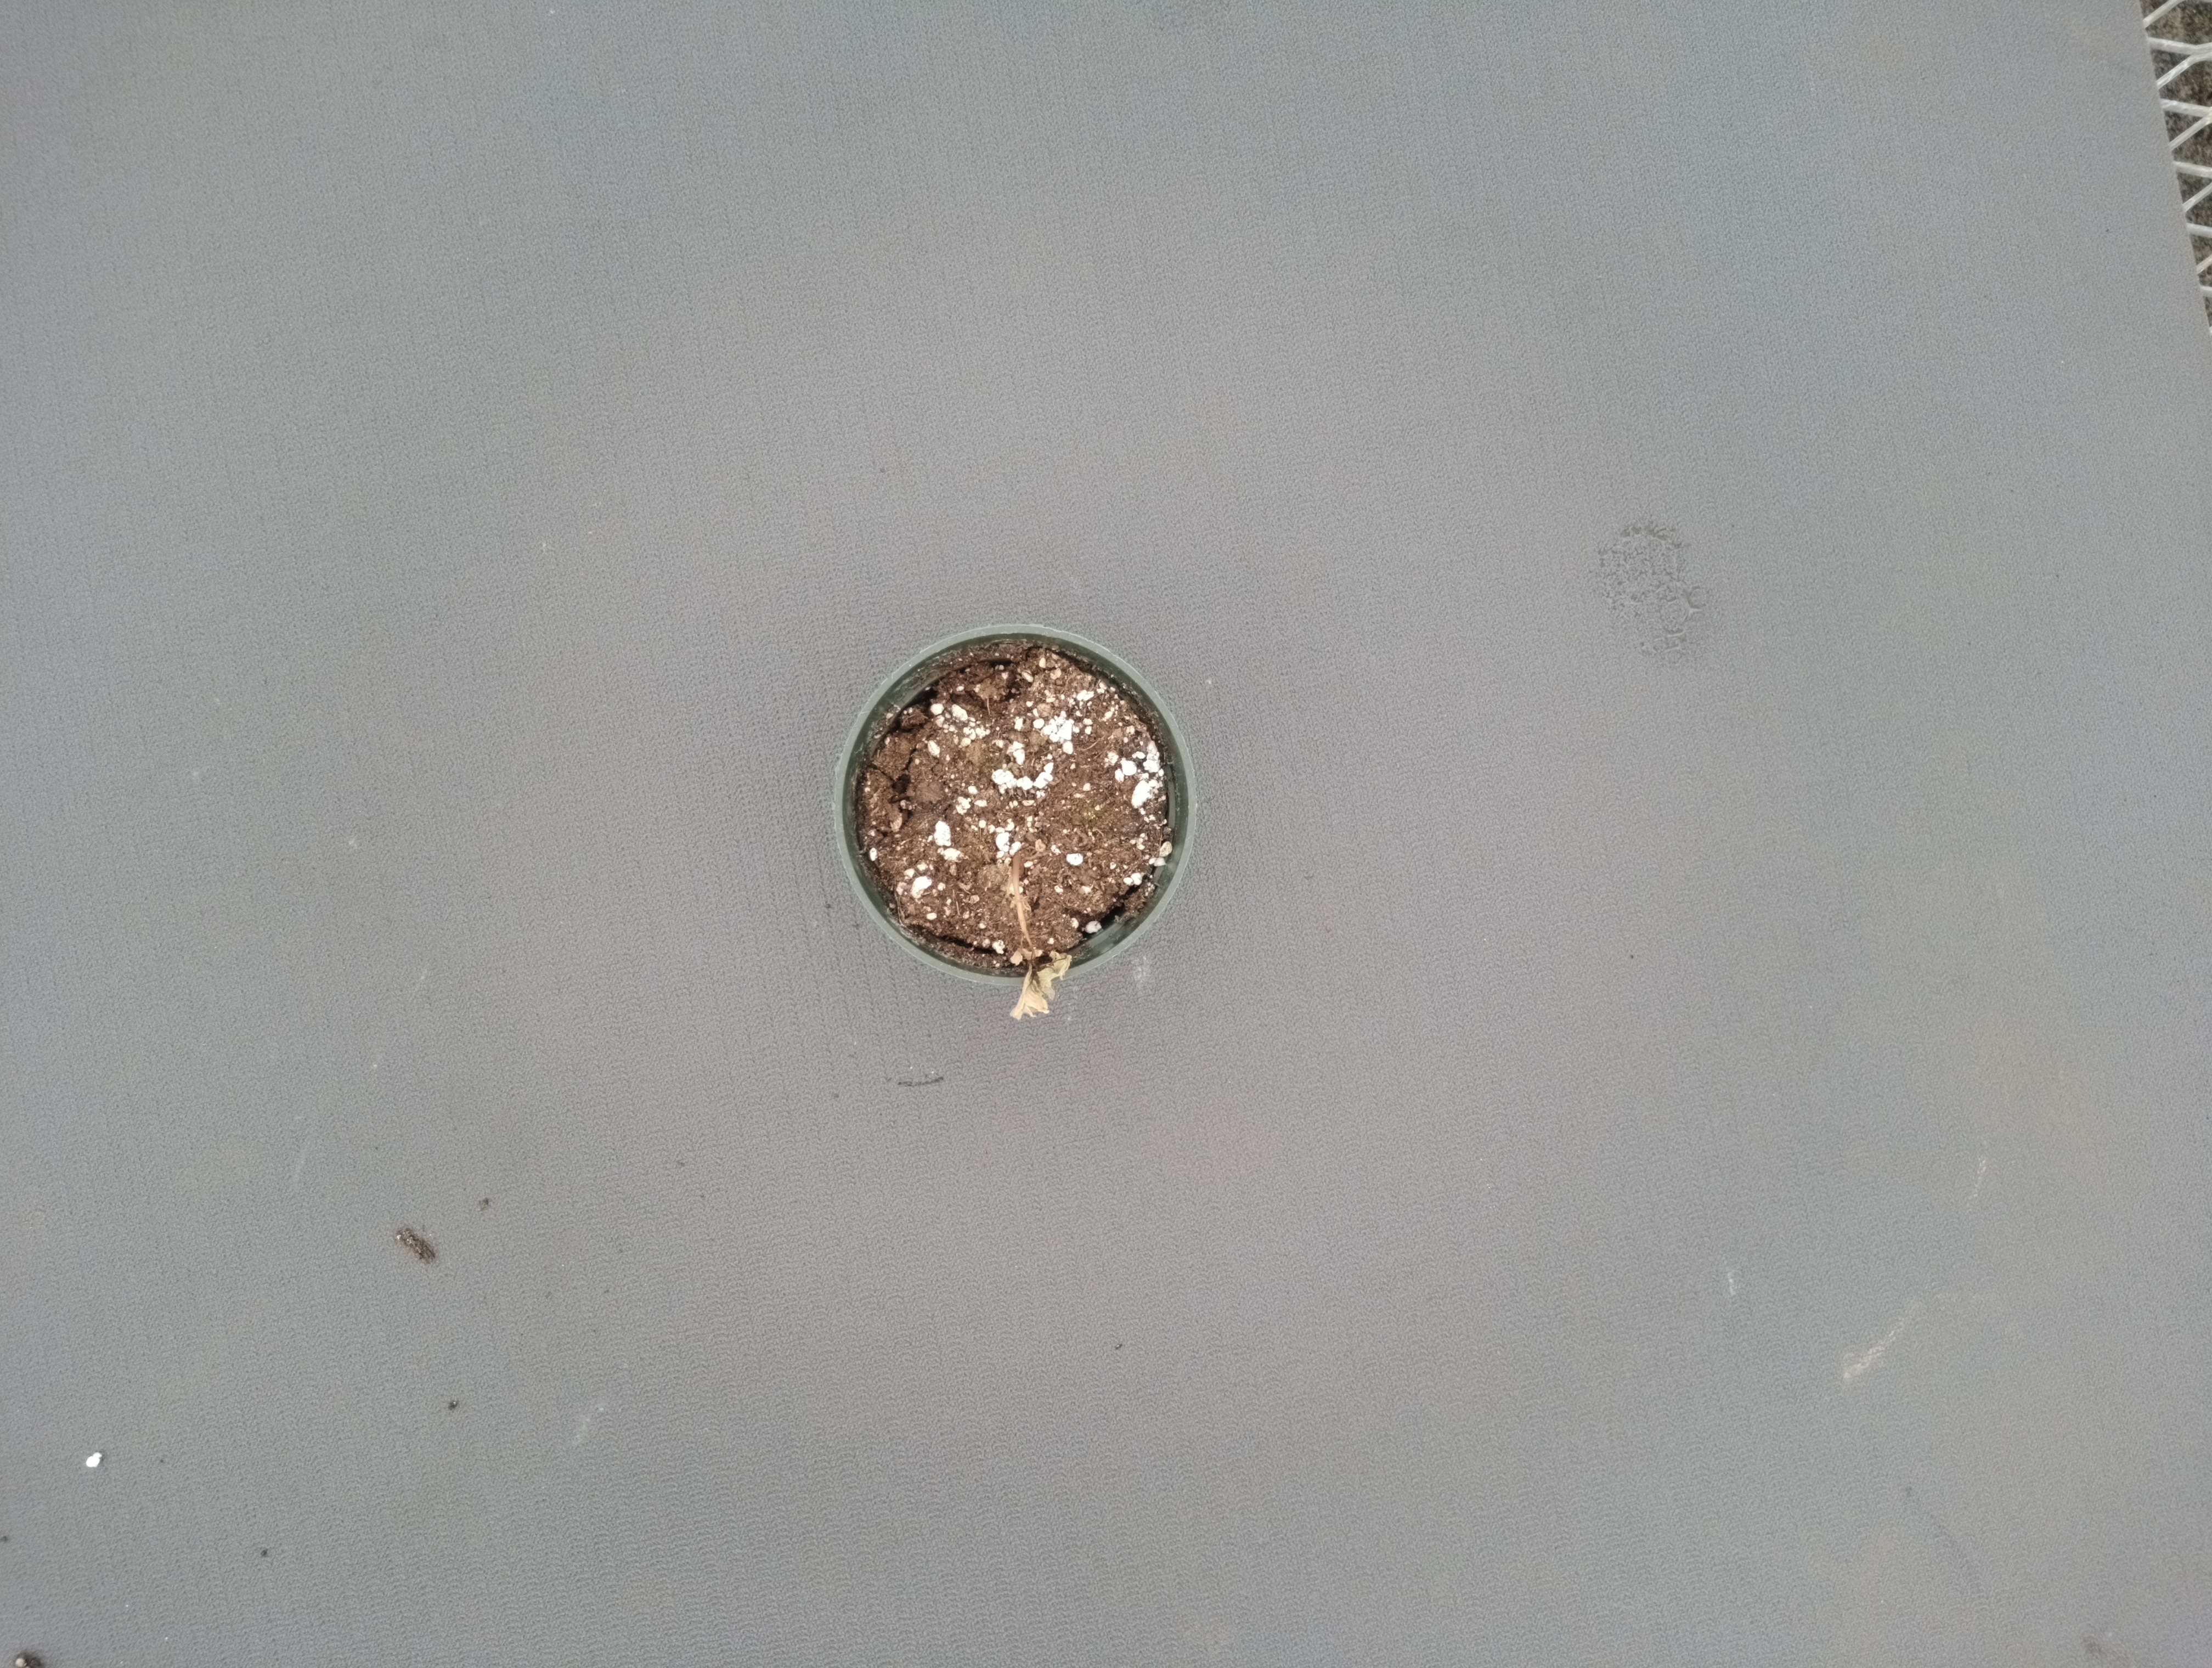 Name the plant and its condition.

waterhemp, necrosis only
